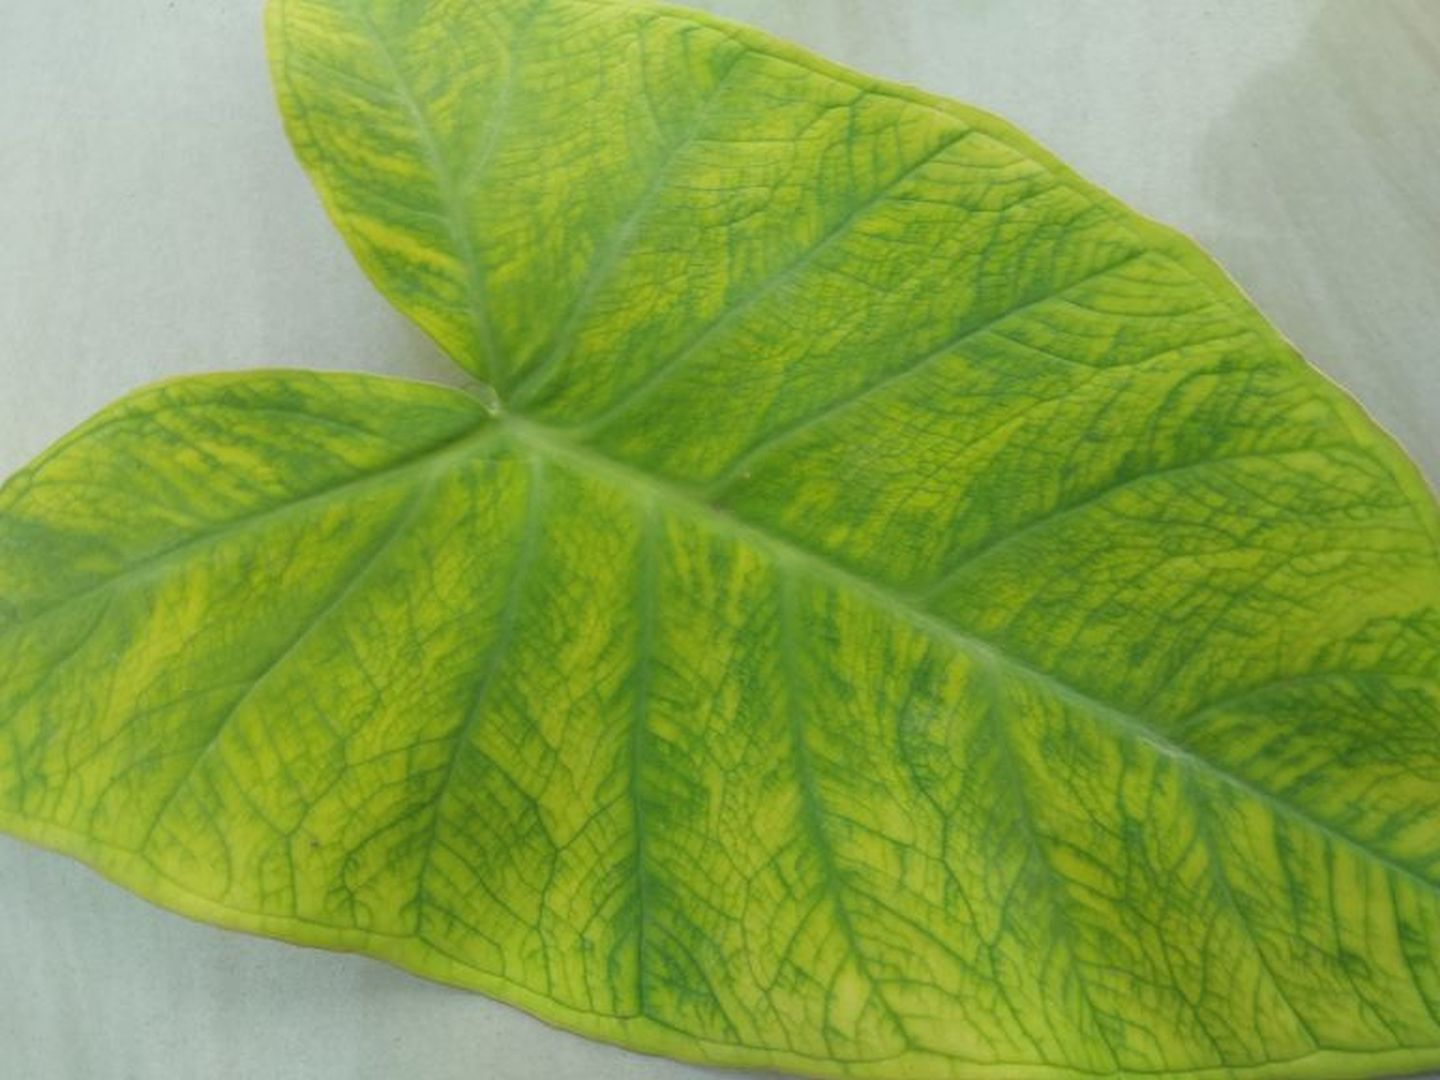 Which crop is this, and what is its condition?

taro, mosaic
